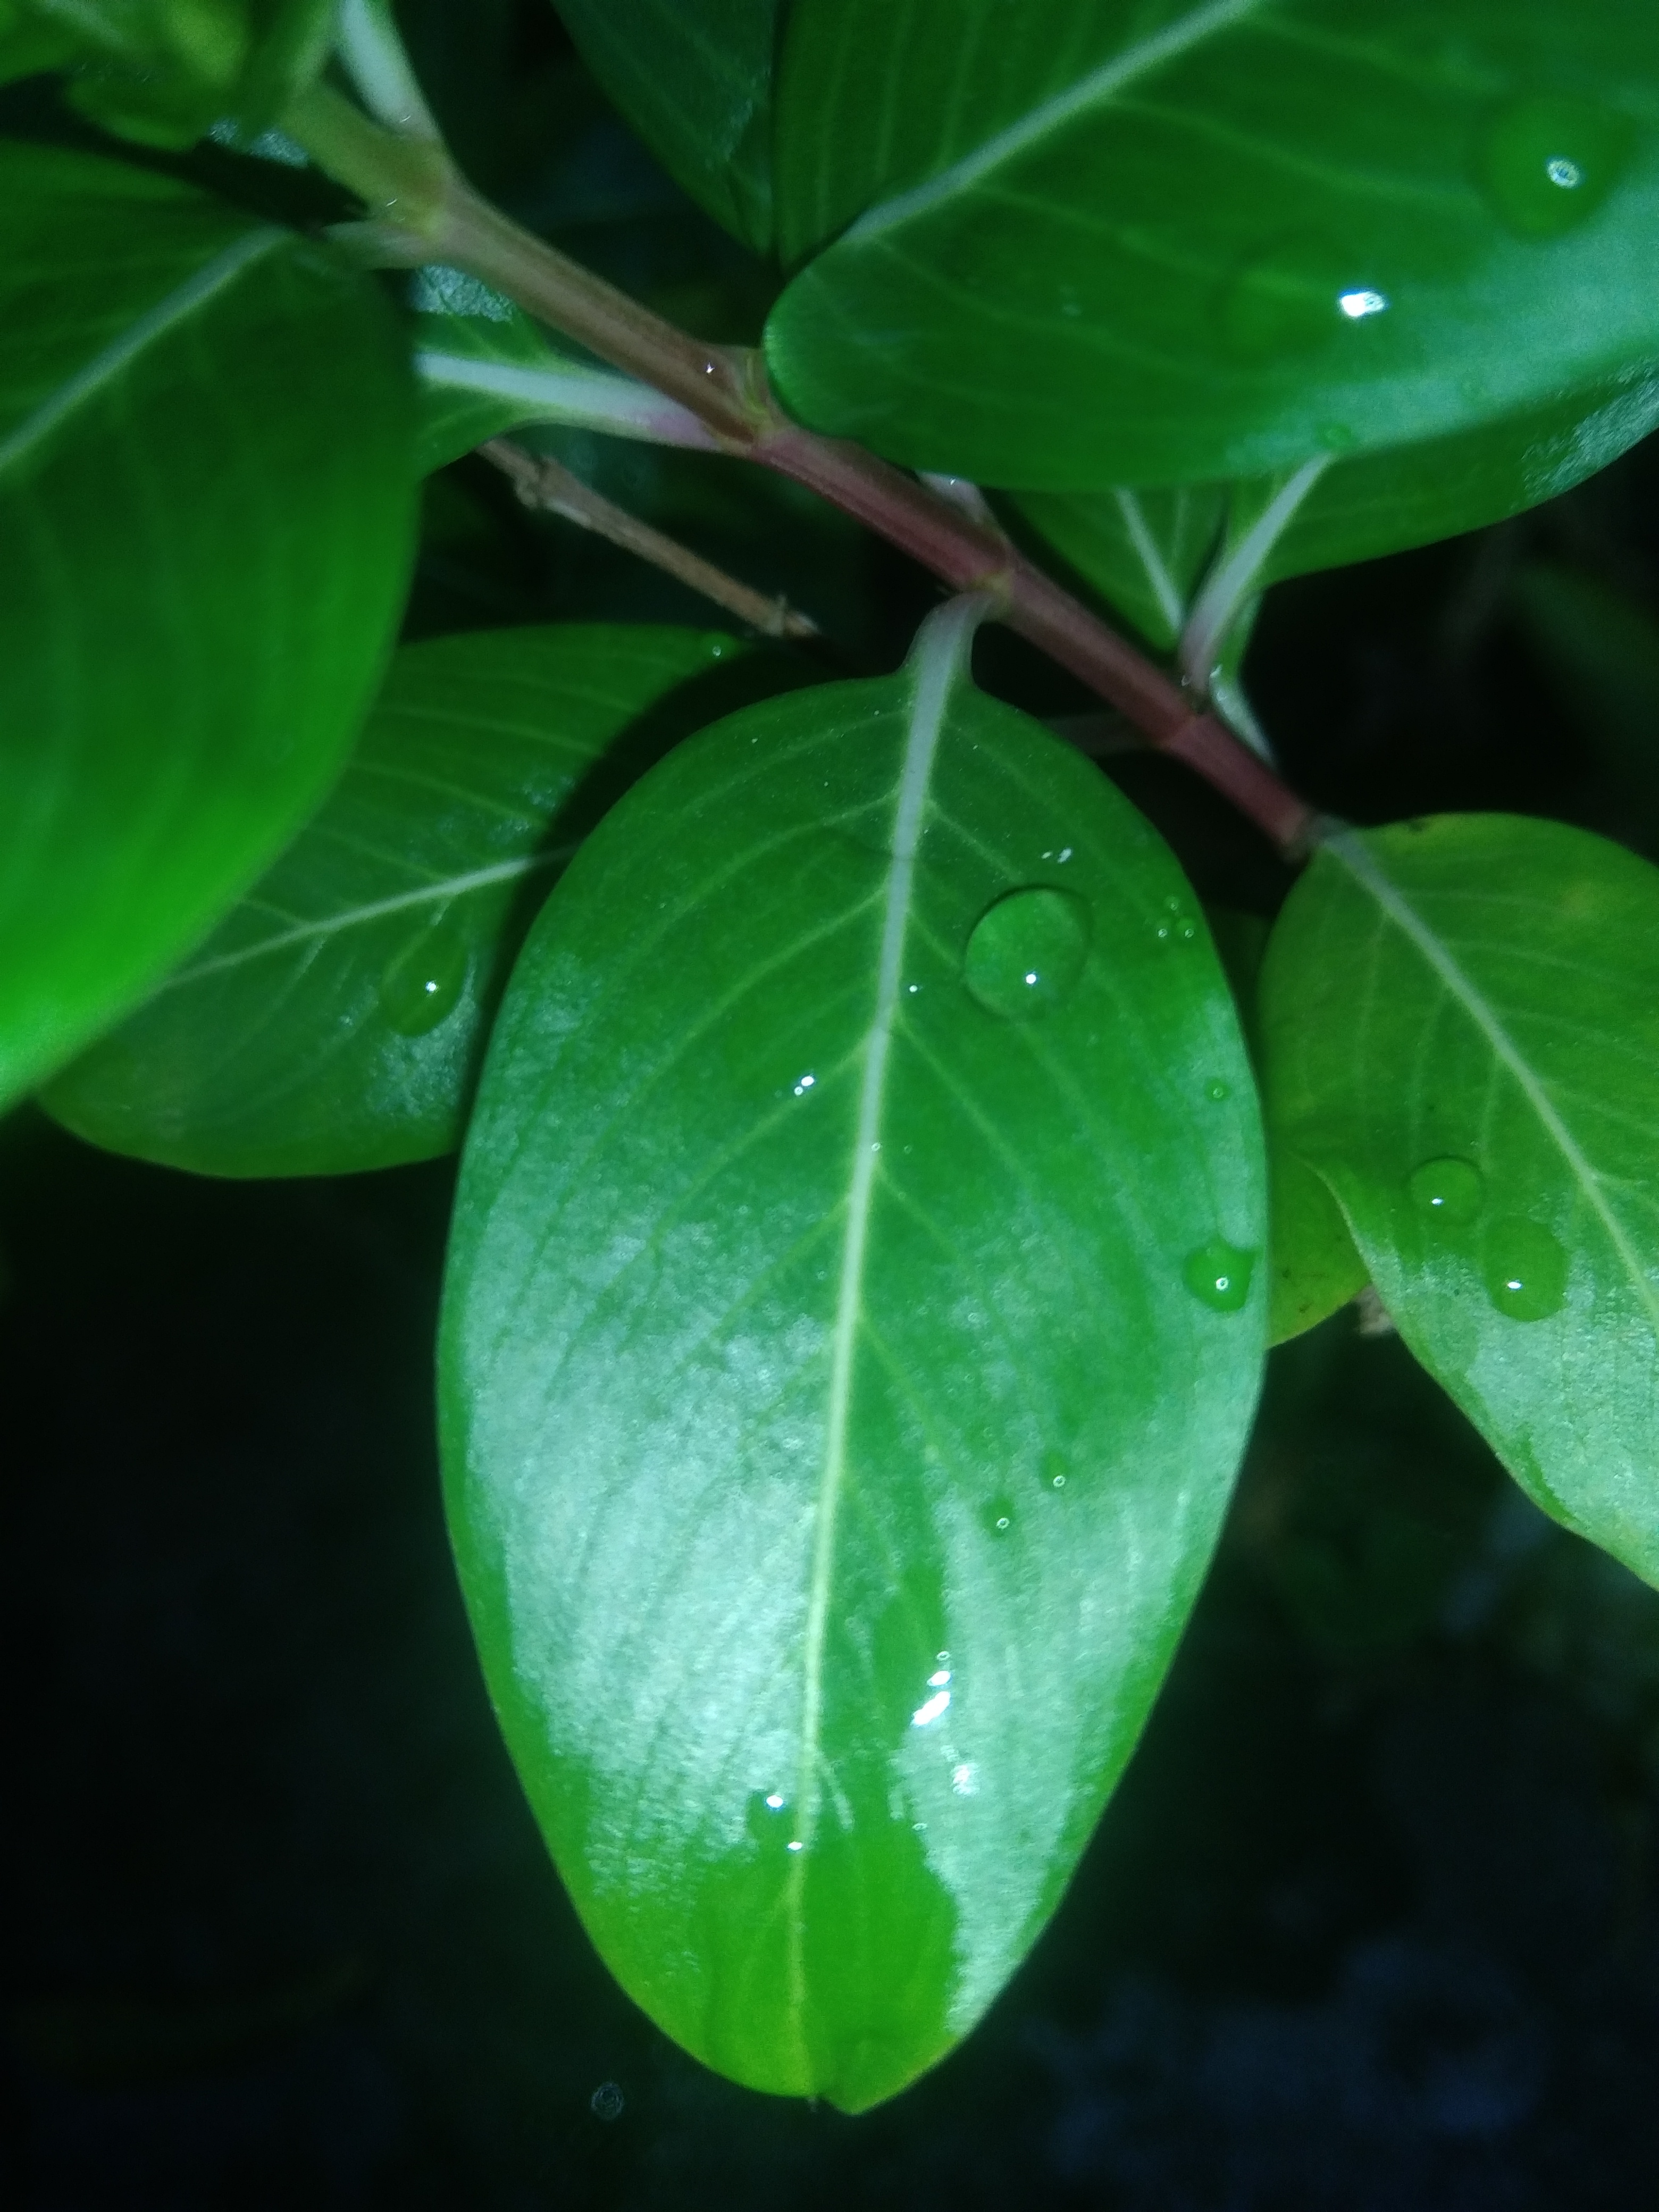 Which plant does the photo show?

rose periwinkle
